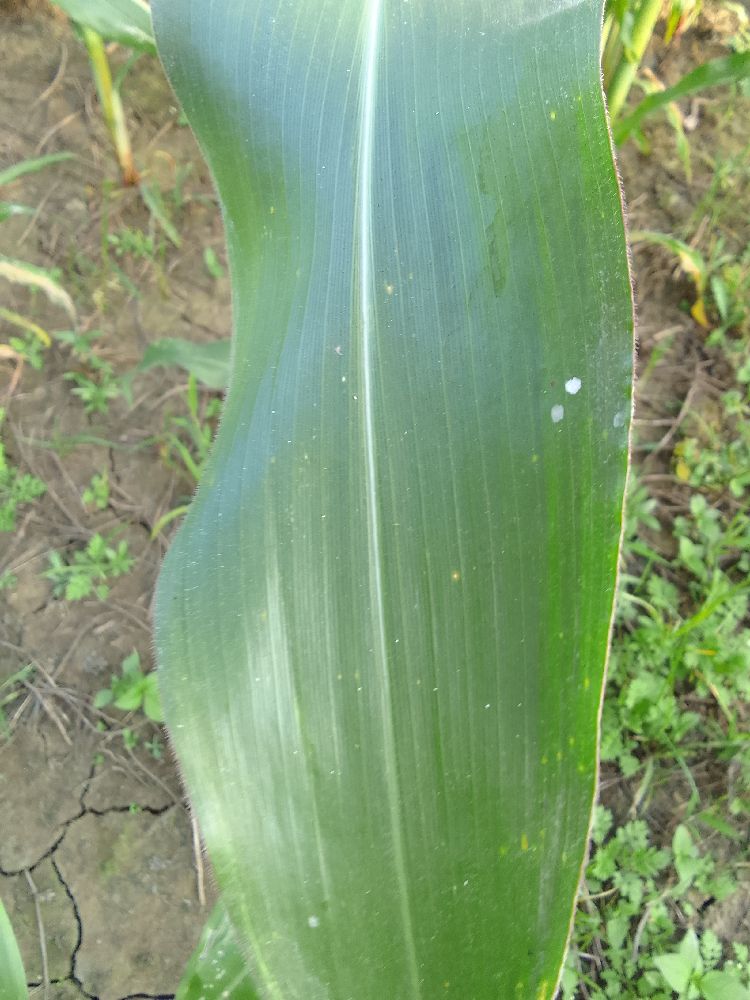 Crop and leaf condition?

maize, healthy
